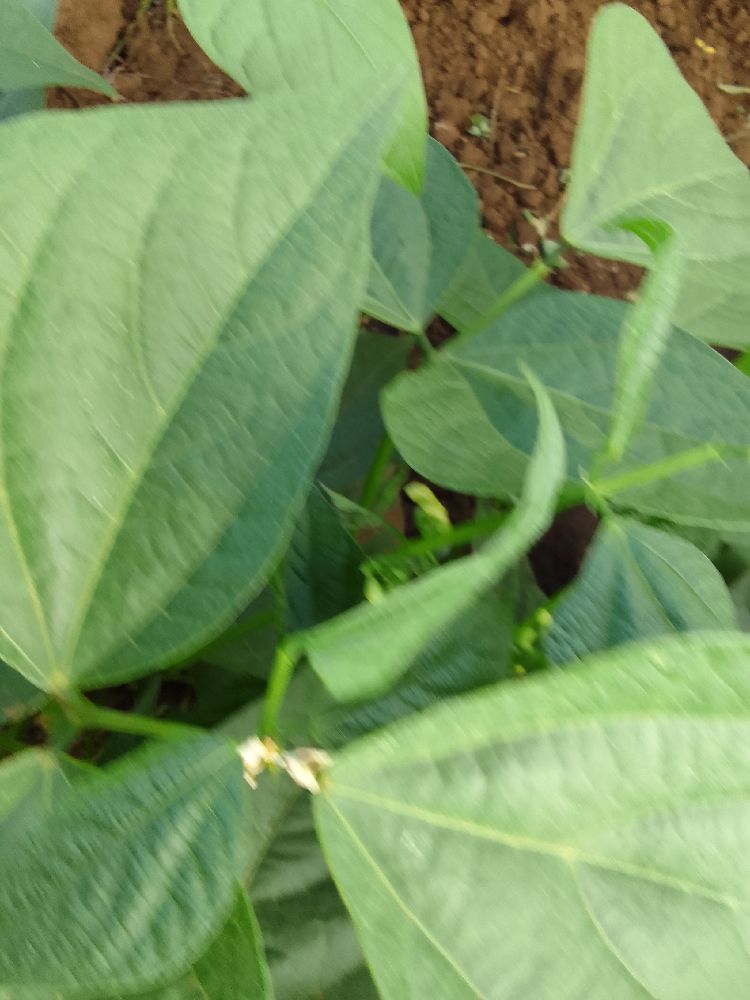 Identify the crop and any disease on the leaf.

common bean, healthy
